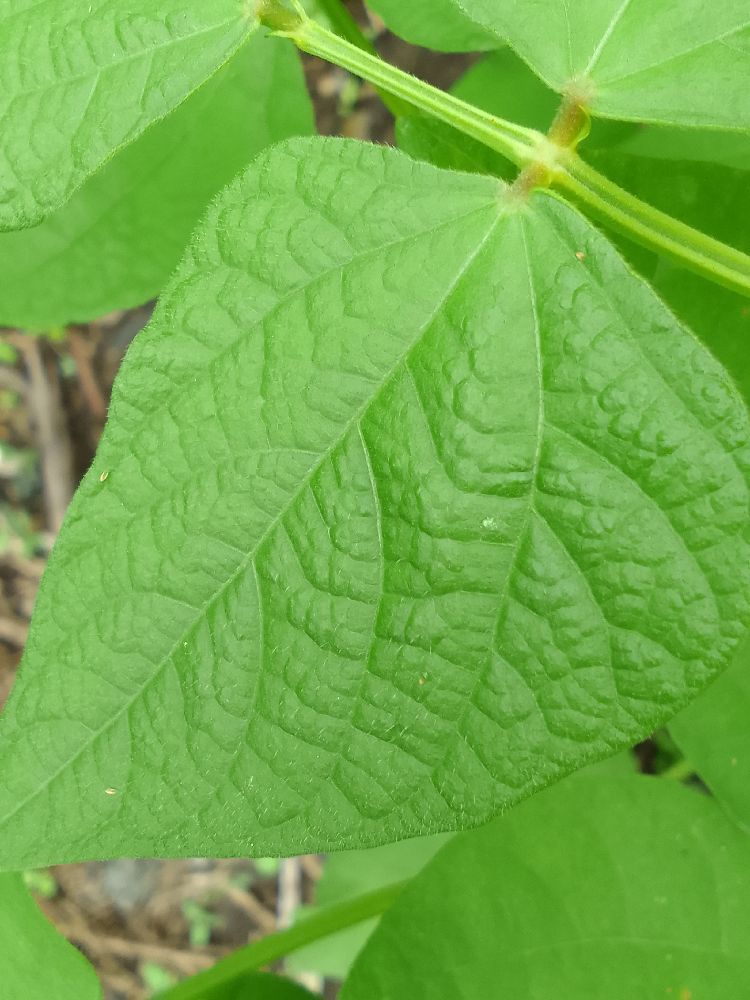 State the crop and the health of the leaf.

common bean, healthy
